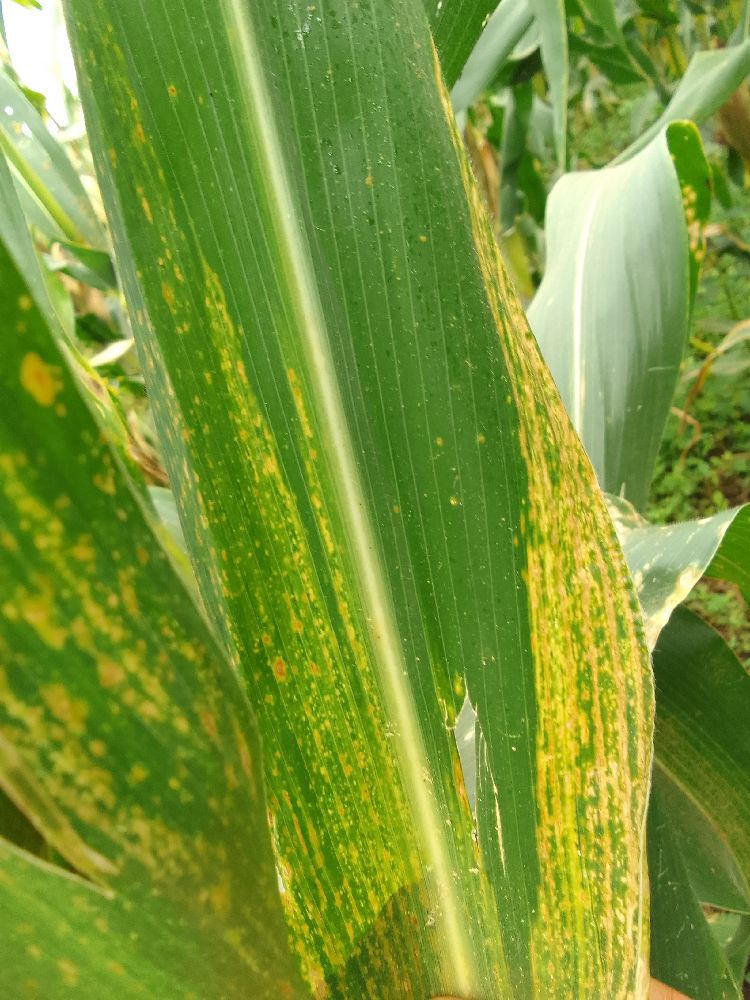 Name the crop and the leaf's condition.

maize, maize lethal necrosis
